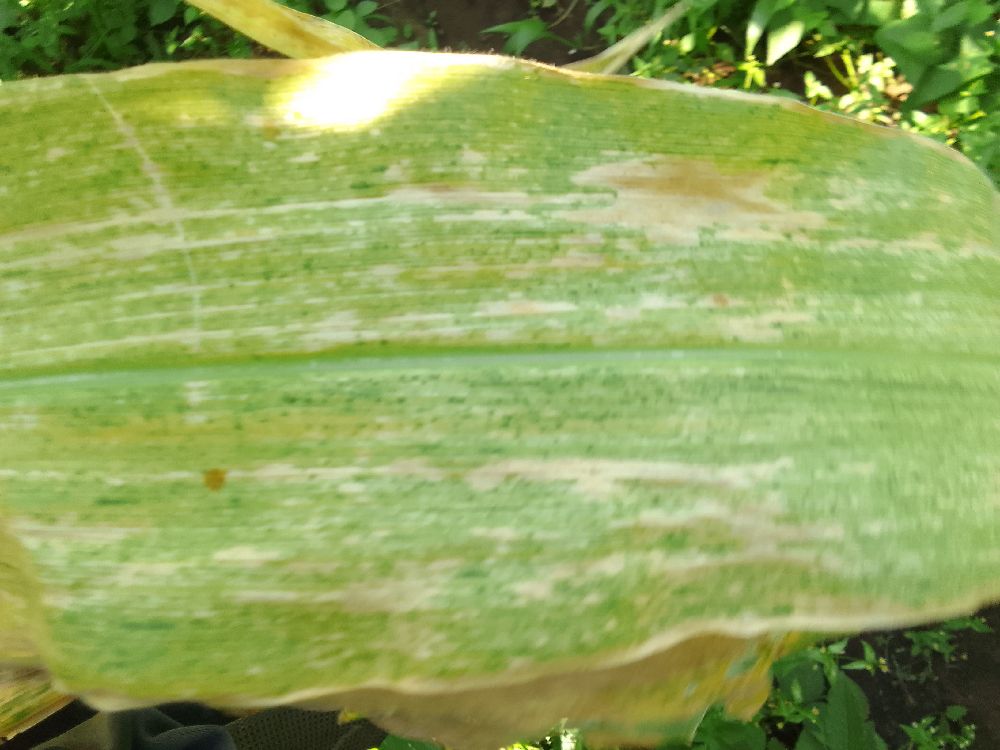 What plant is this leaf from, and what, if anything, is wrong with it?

maize, maize lethal necrosis
